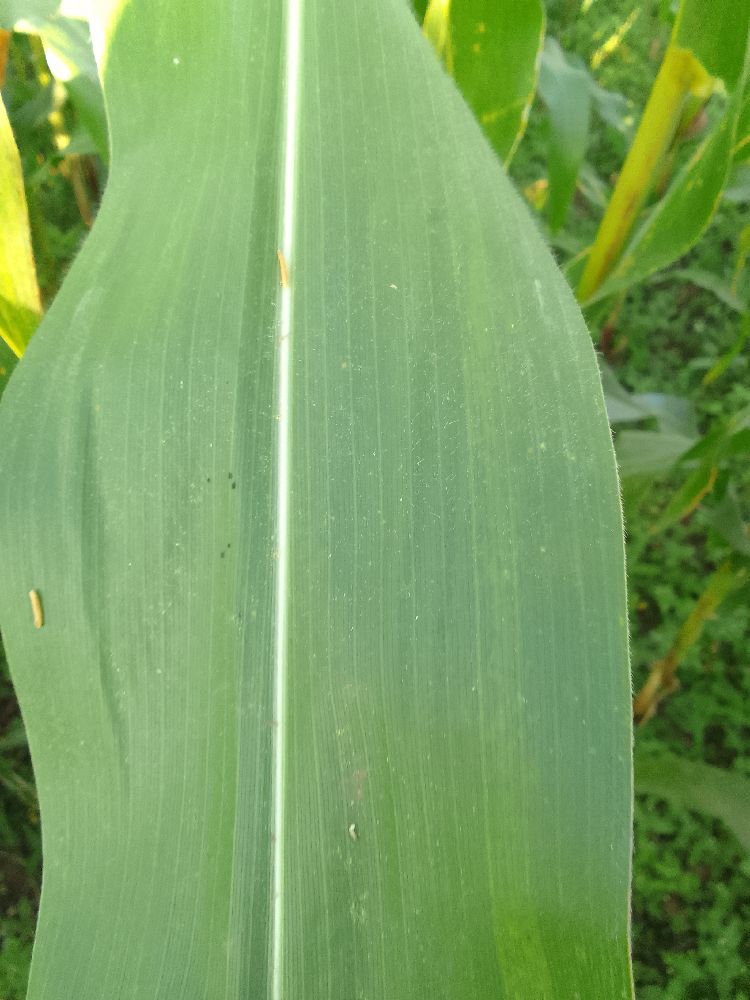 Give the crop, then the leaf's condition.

maize, healthy
